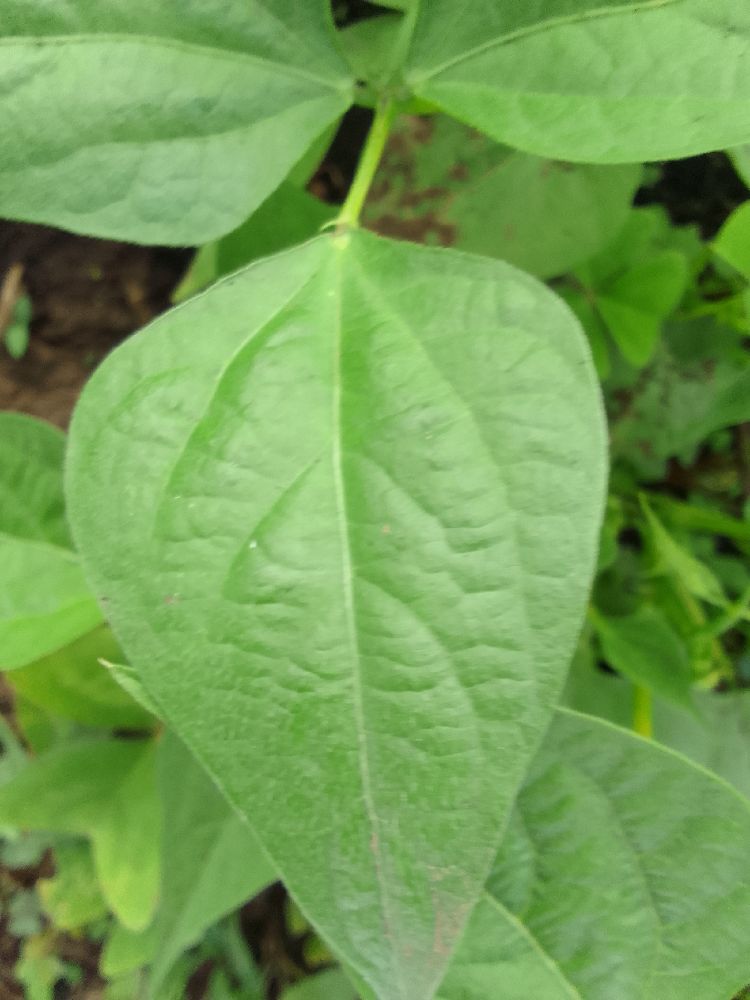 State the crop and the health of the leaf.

common bean, healthy
